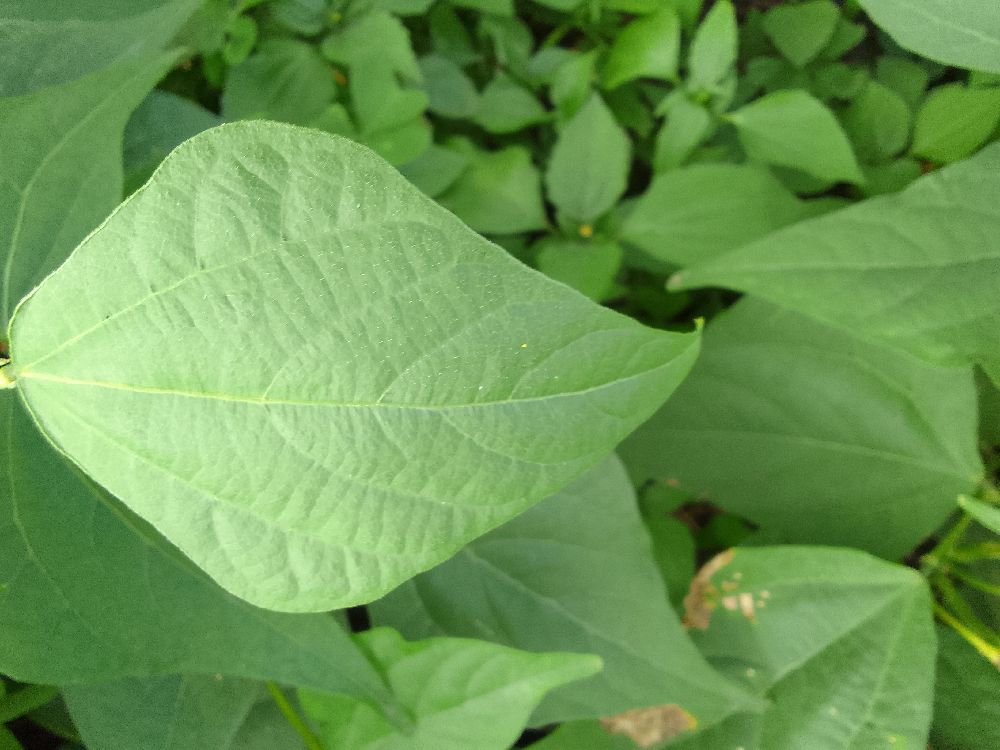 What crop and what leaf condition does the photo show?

common bean, healthy
